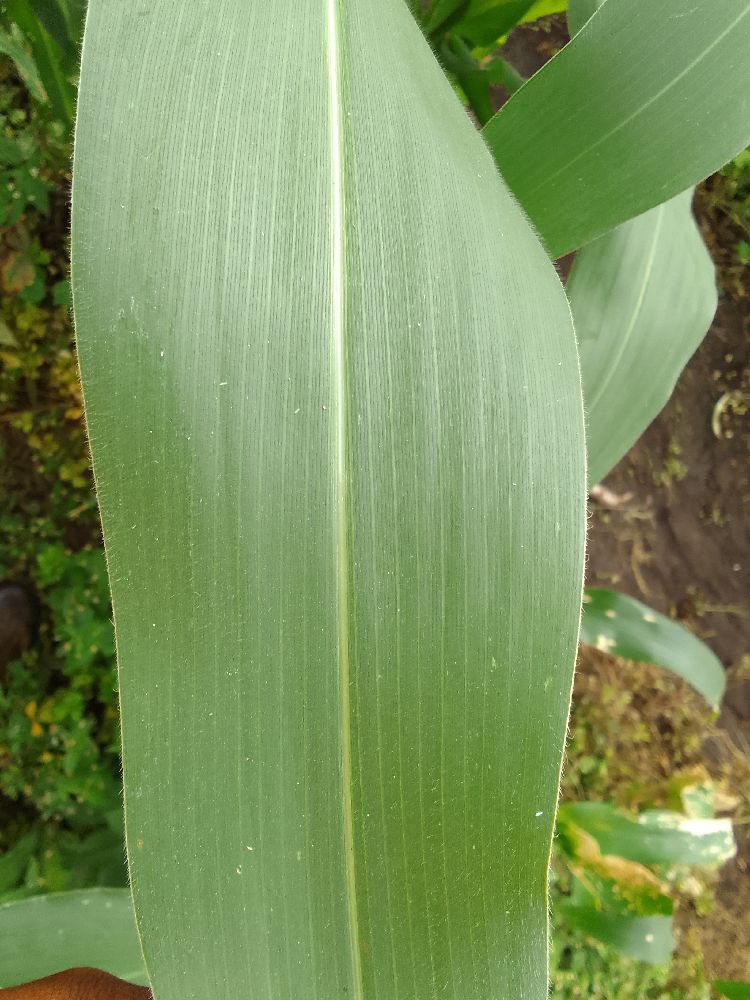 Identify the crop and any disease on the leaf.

maize, healthy
